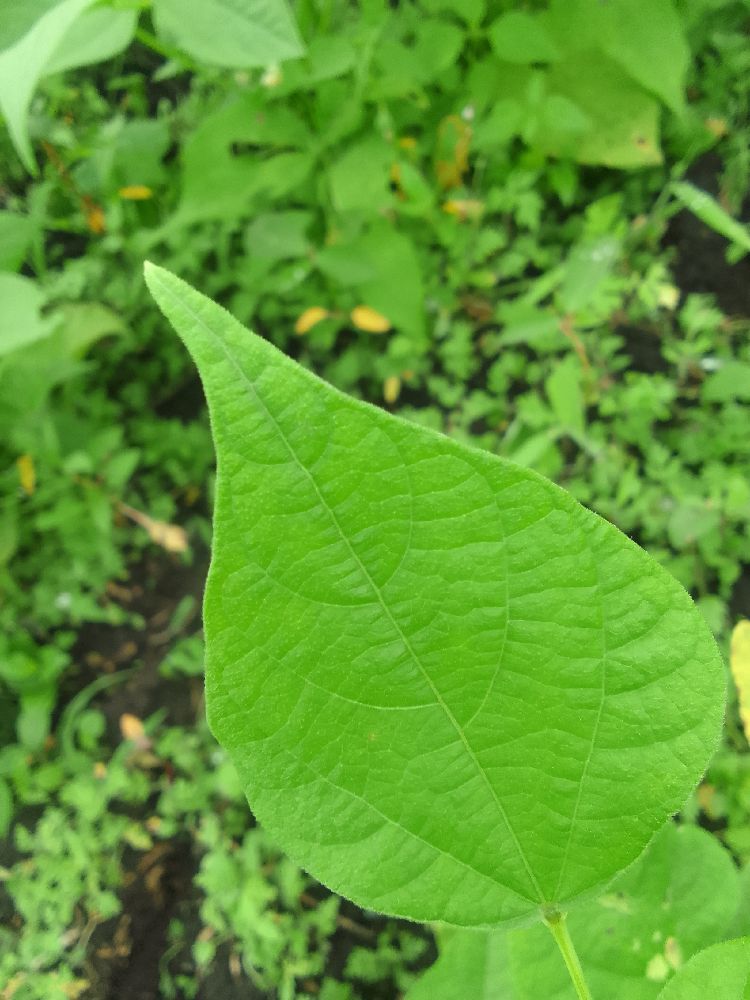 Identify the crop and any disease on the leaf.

common bean, healthy
